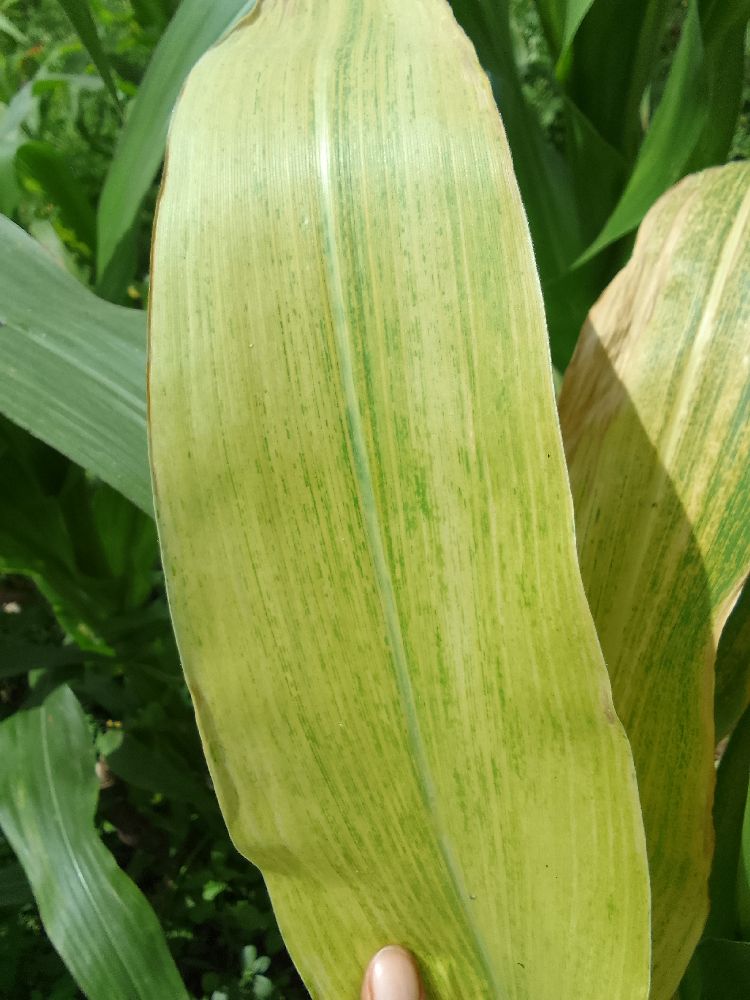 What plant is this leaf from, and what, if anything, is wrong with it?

maize, maize lethal necrosis
